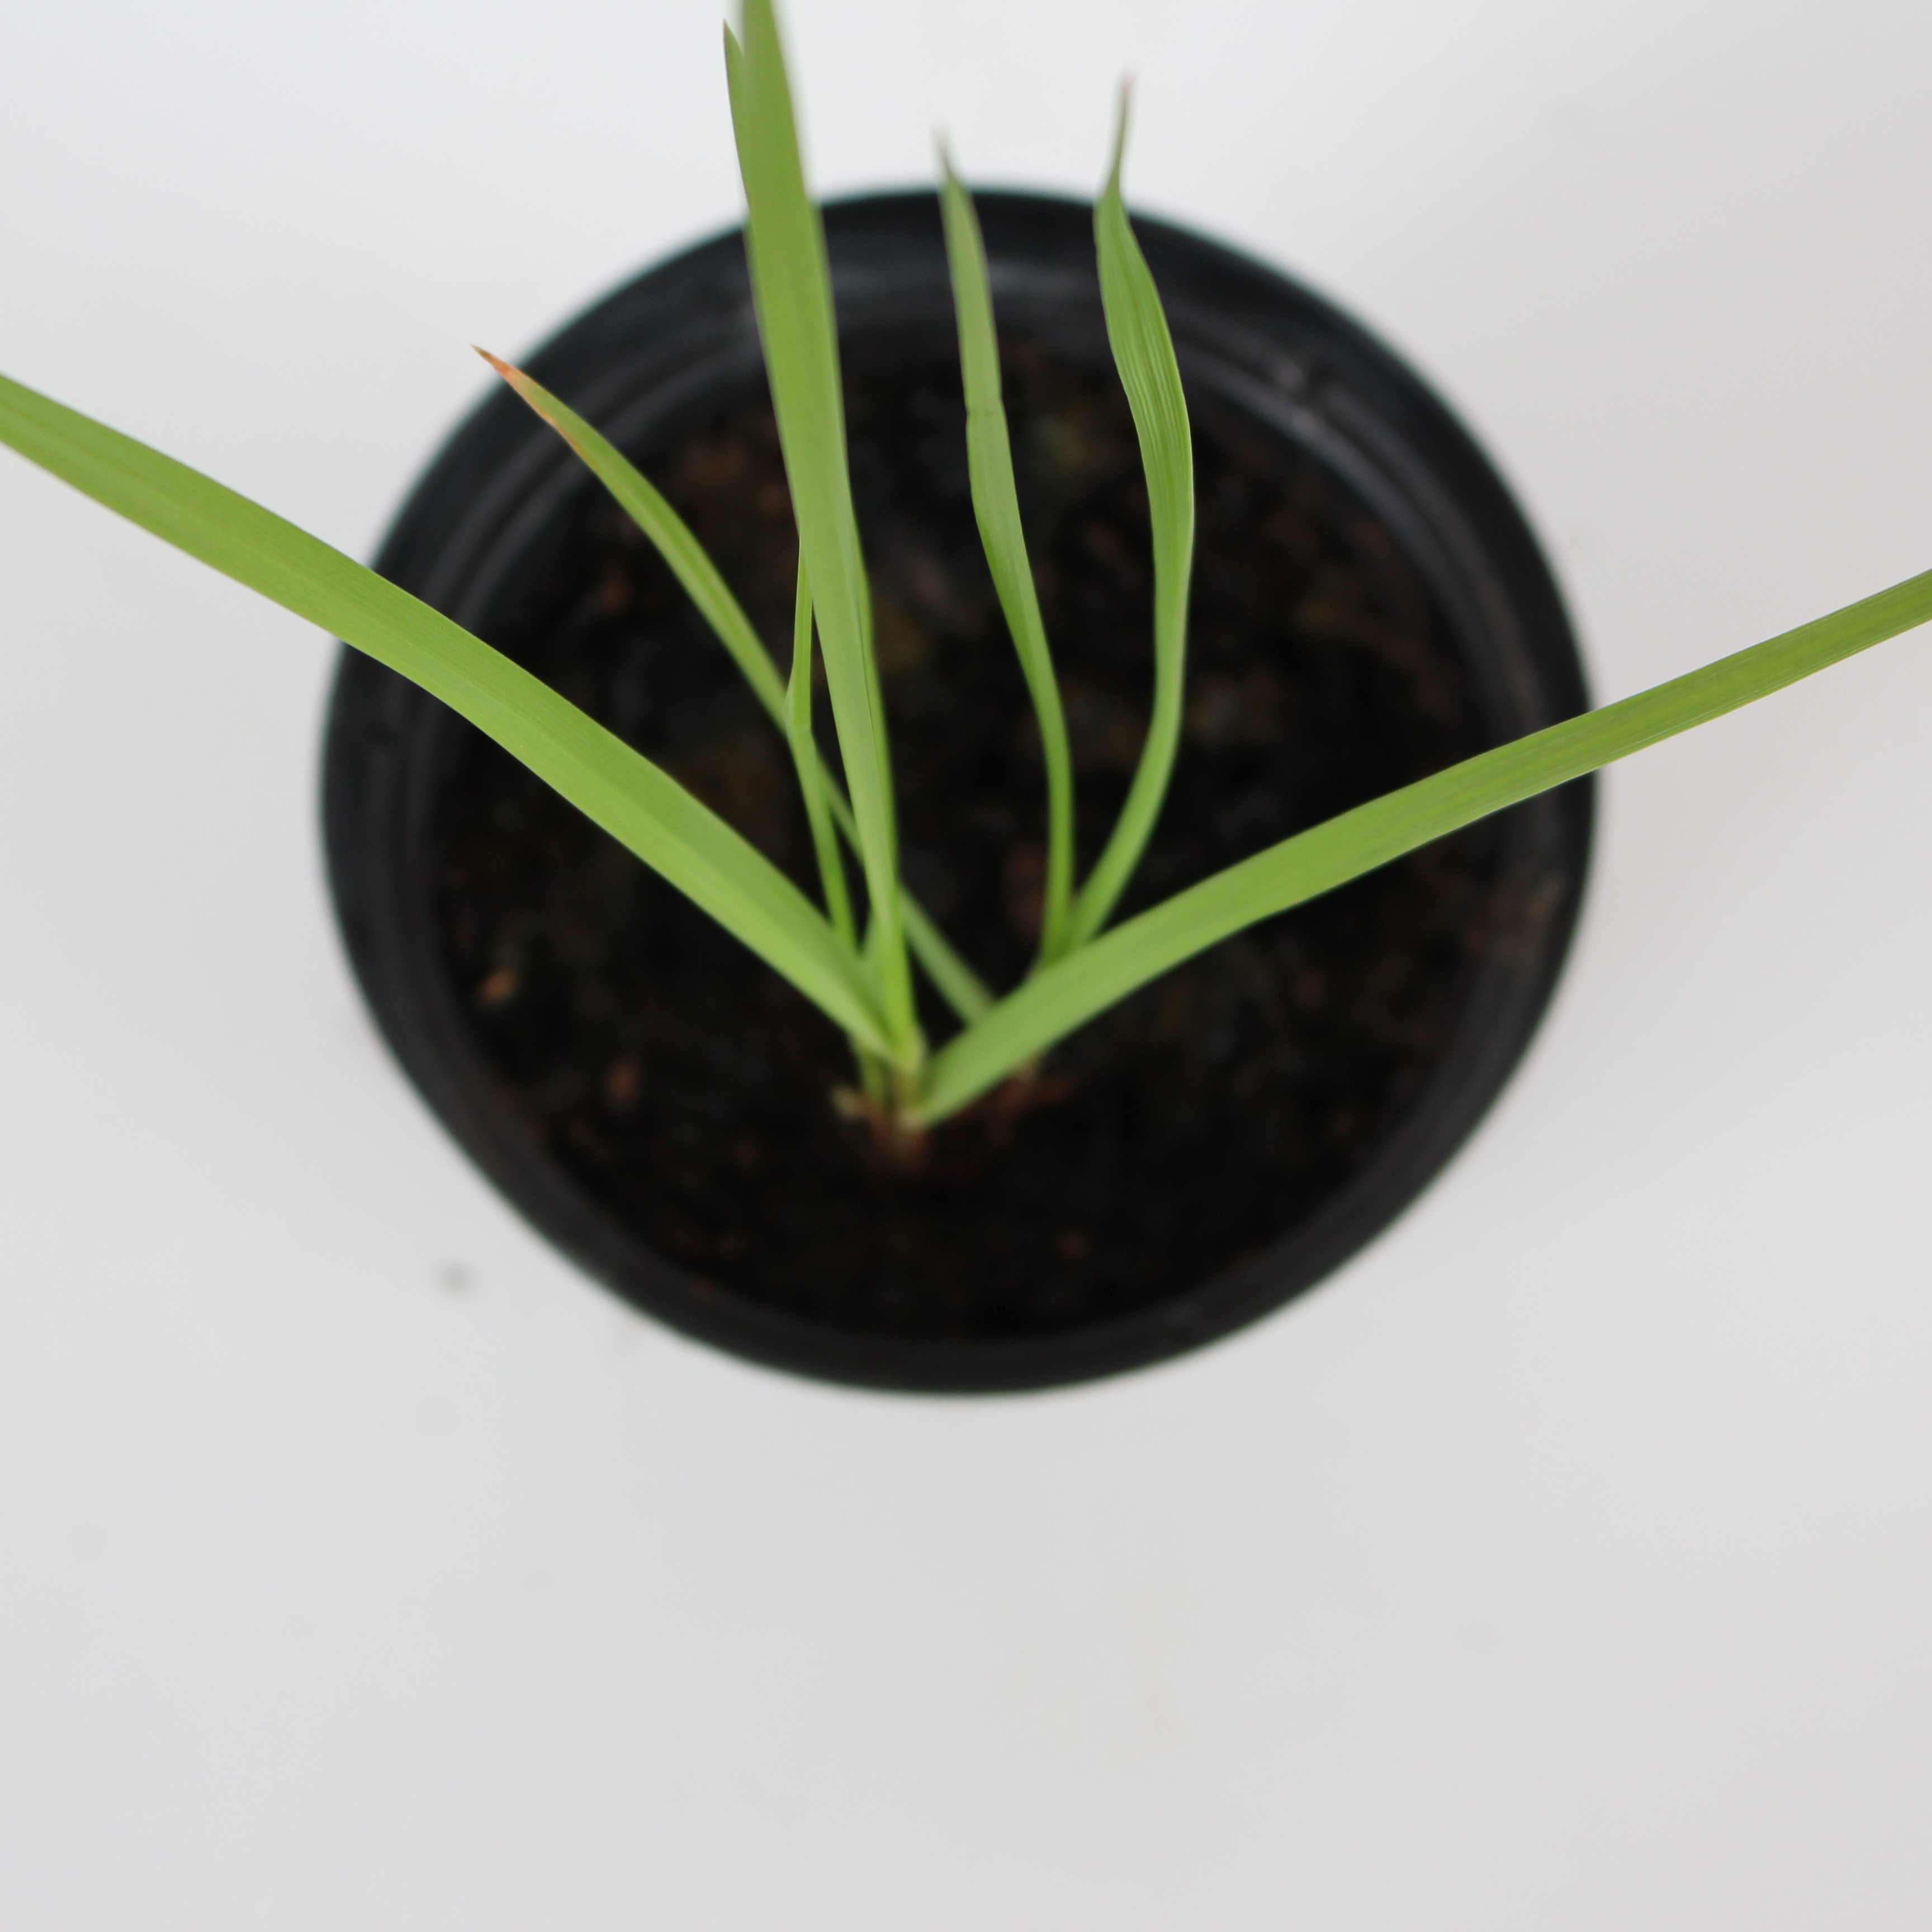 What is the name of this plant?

Lolium multiflorum
